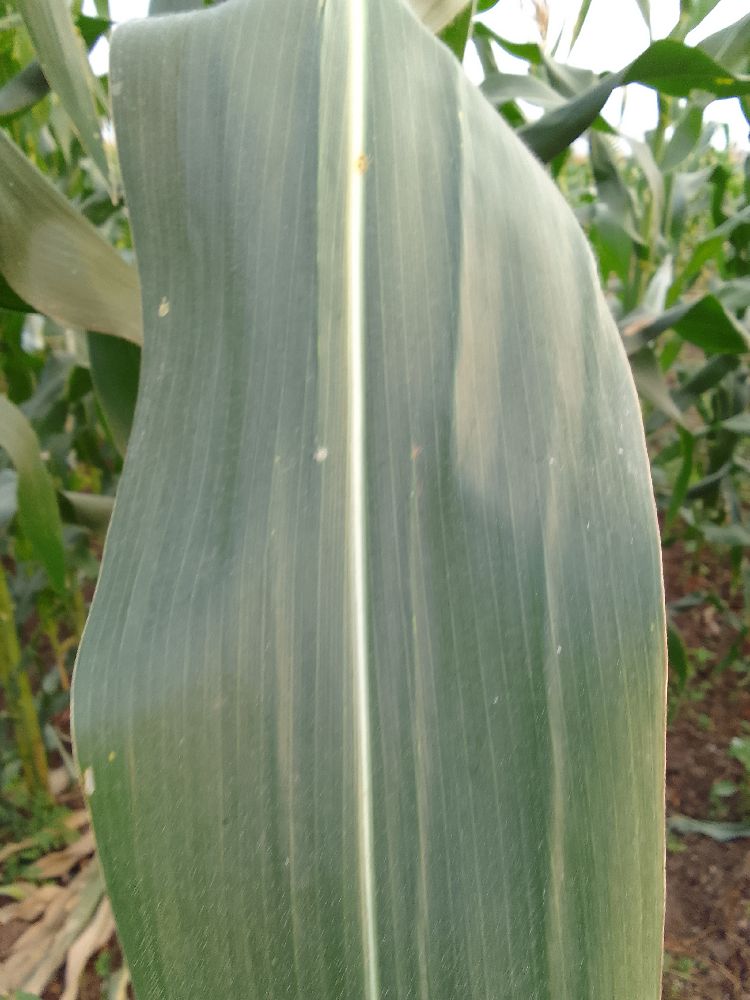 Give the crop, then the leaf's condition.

maize, healthy
